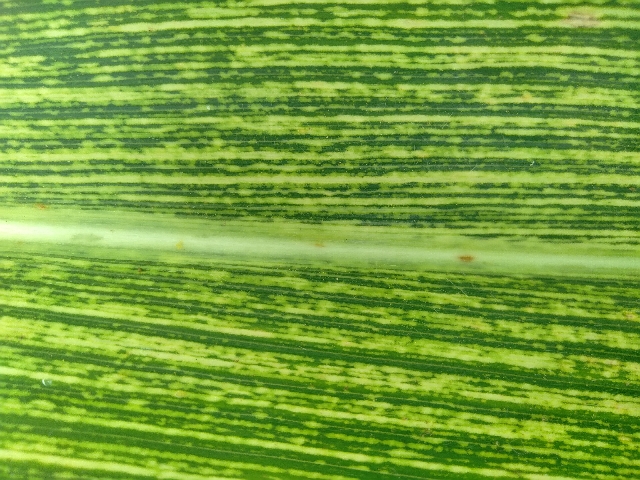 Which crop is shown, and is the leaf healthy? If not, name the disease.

maize, maize streak virus
